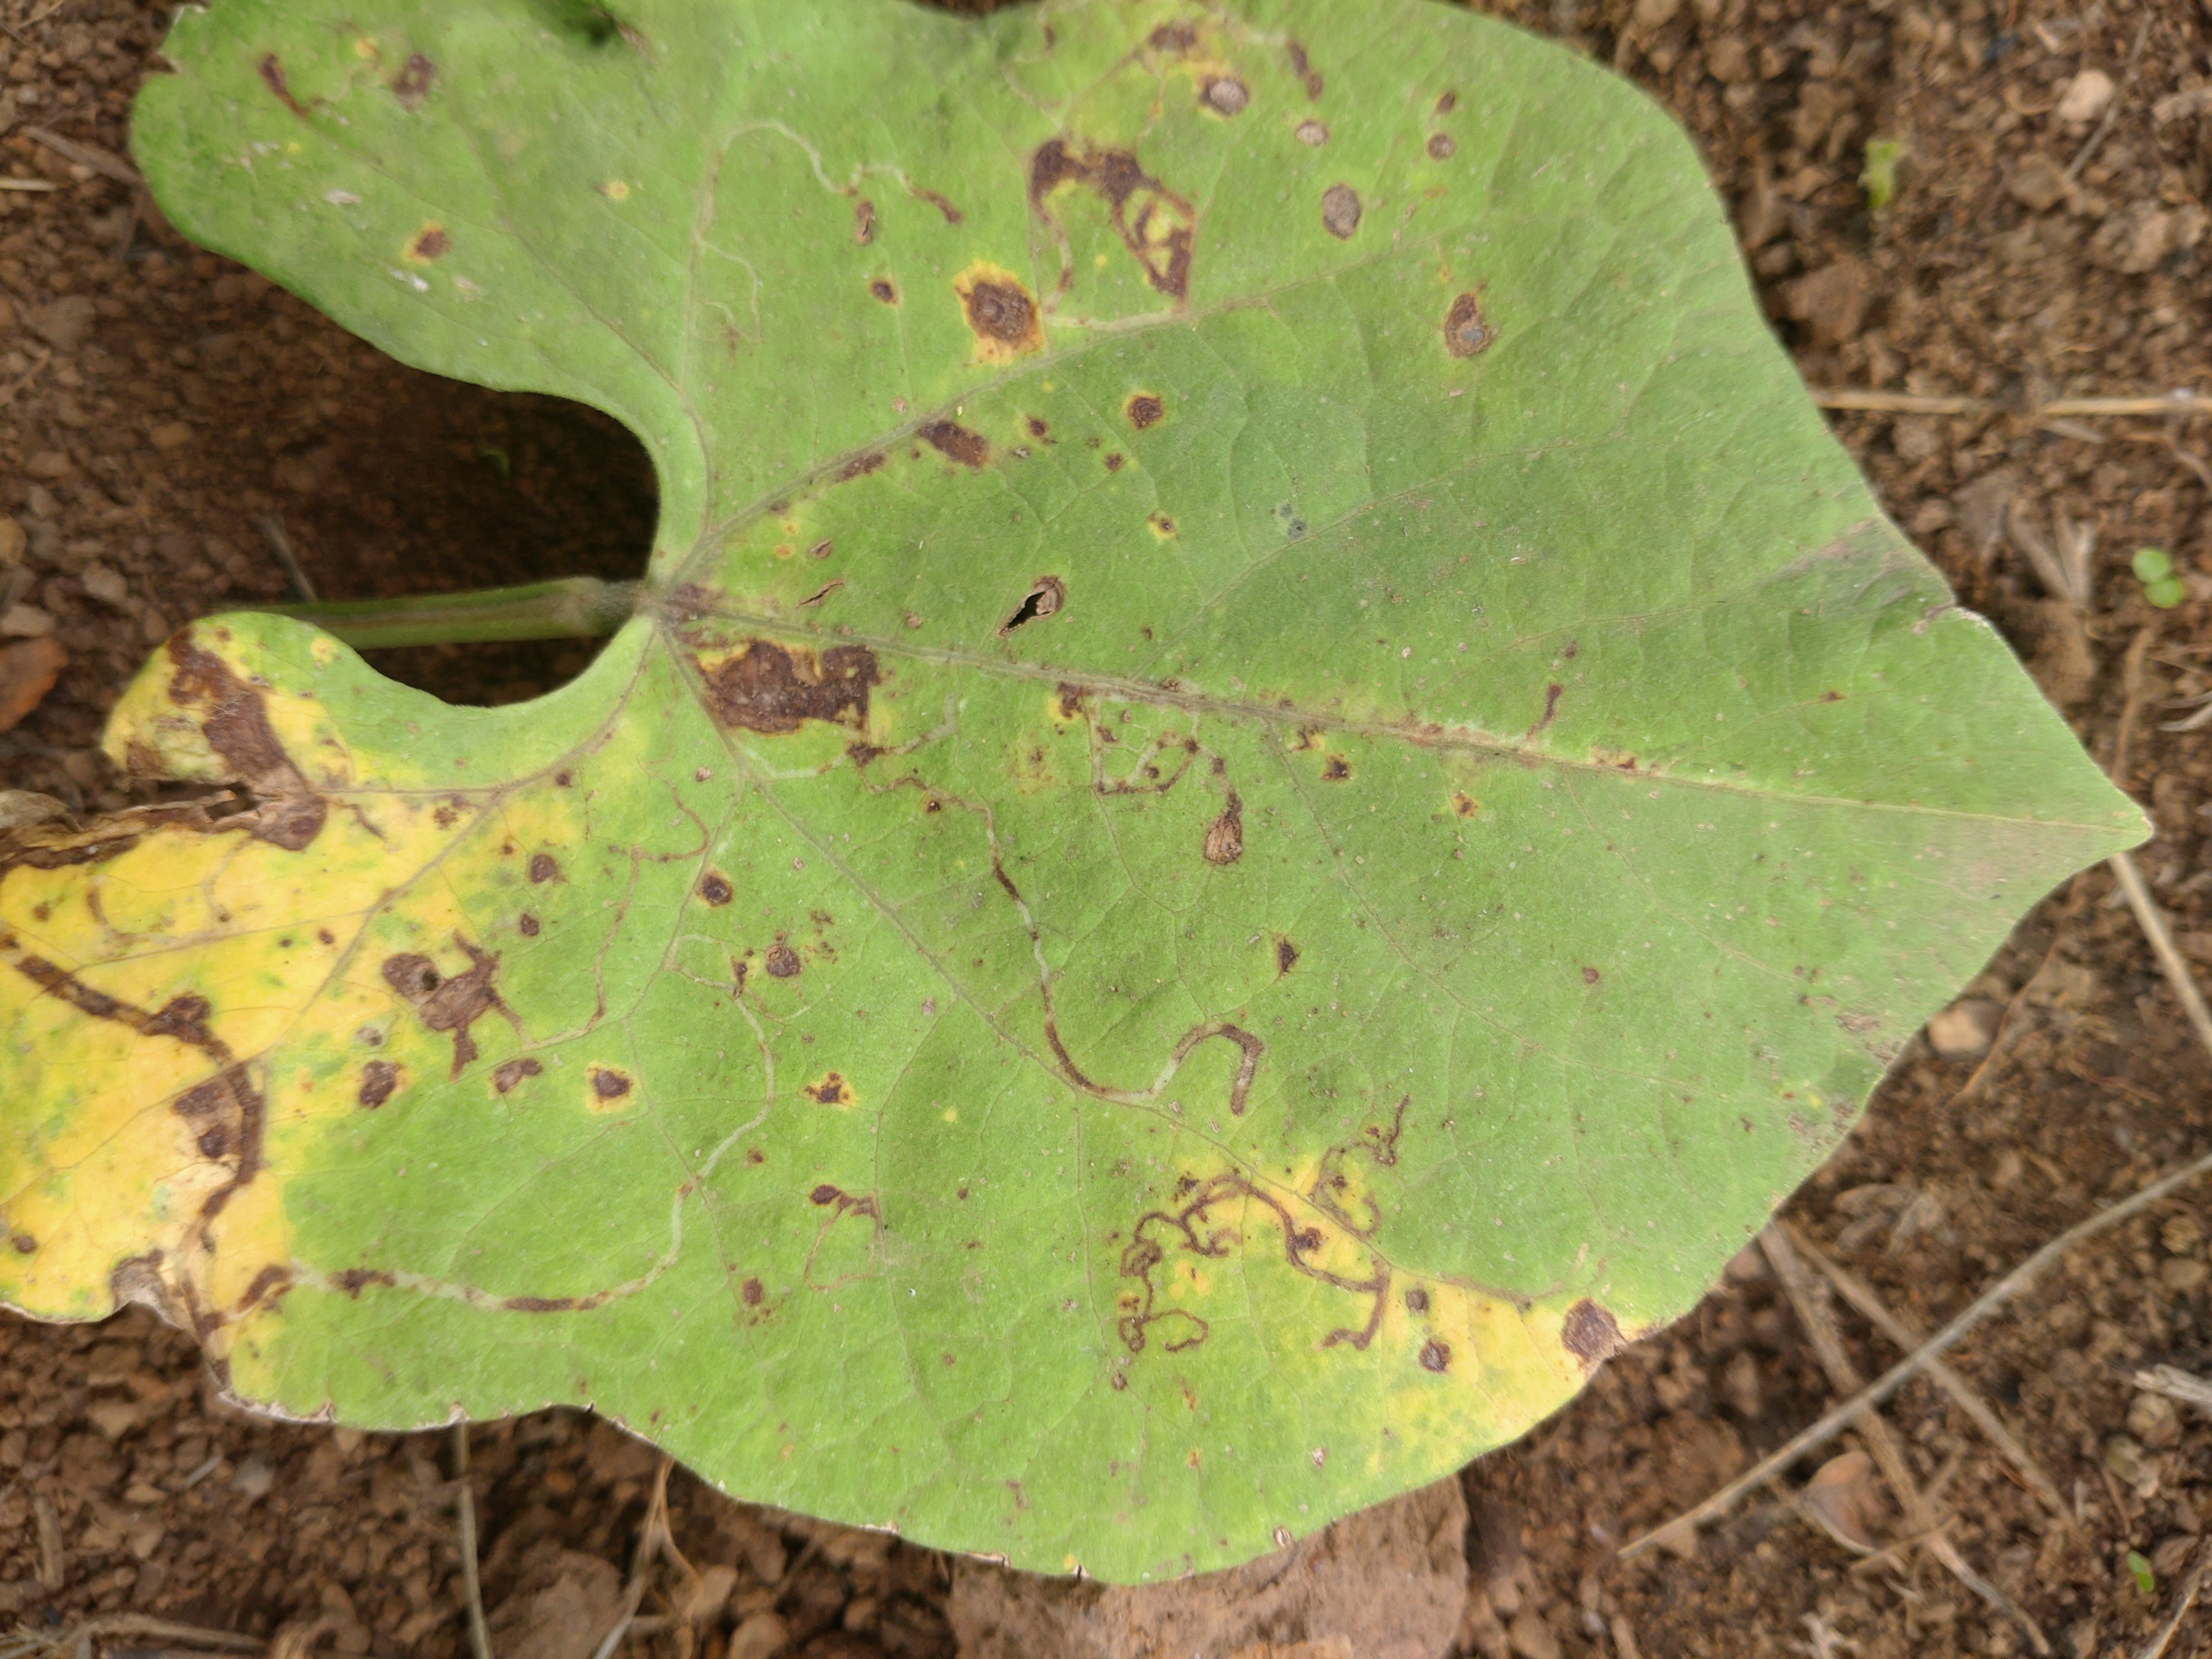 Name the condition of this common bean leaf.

rust
